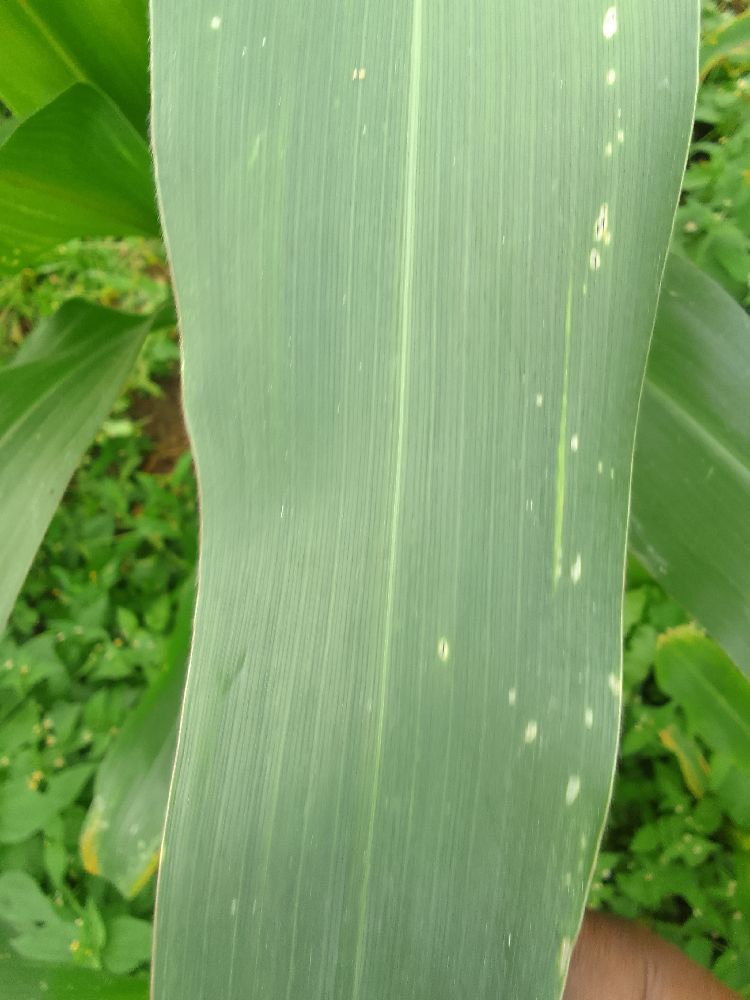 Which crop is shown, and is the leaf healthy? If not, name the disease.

maize, healthy
